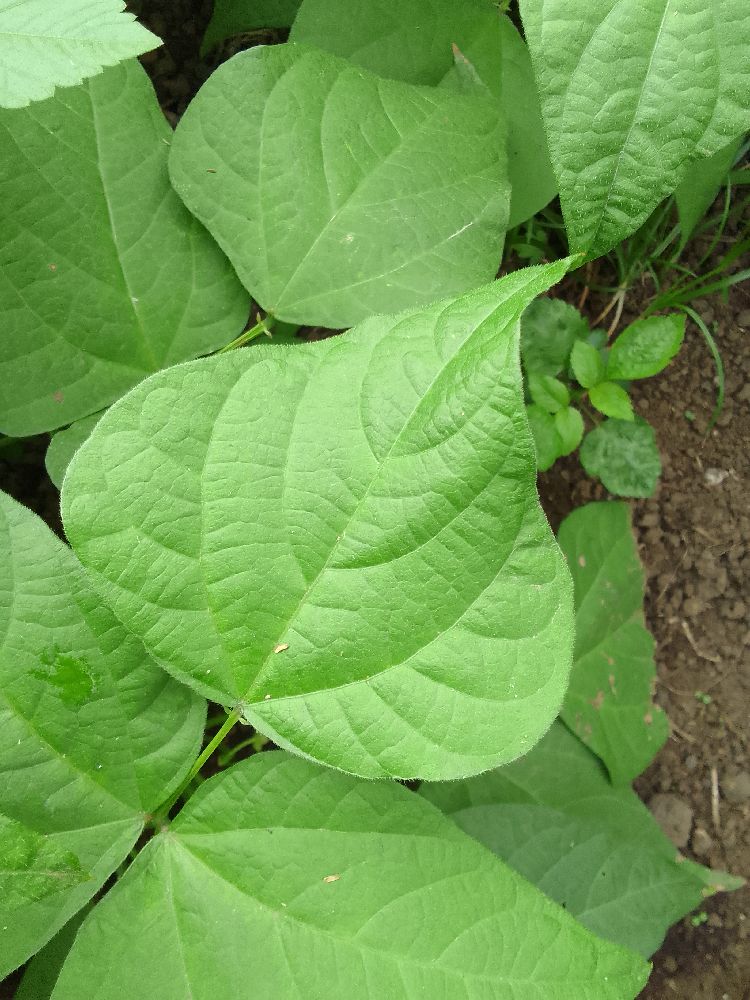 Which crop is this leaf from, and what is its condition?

common bean, healthy
